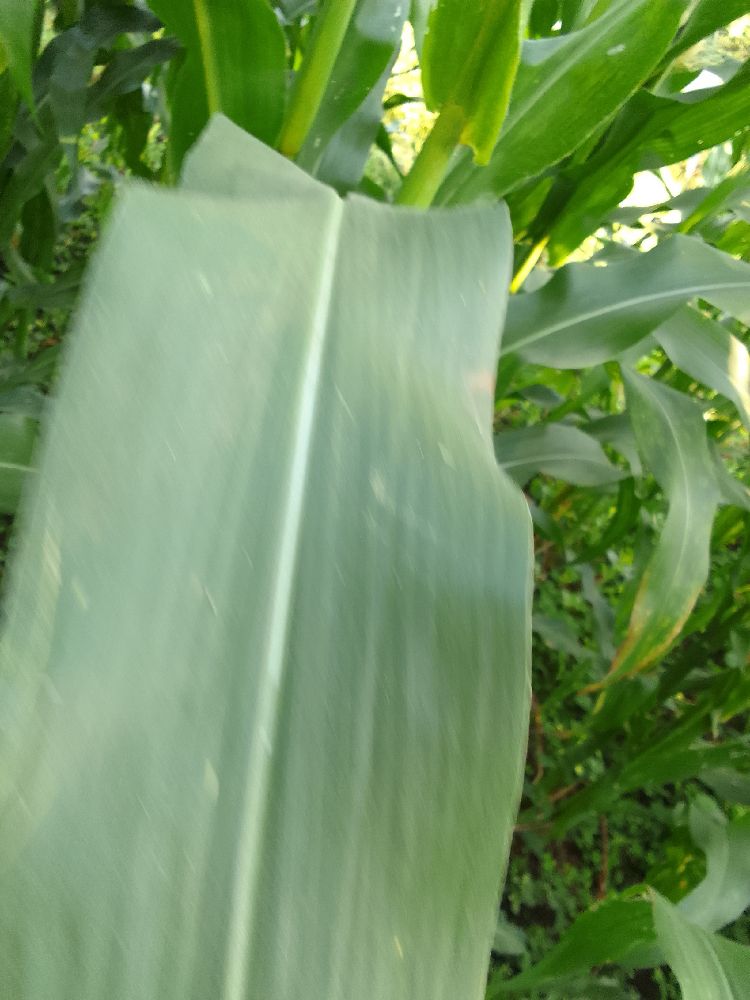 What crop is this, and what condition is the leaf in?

maize, healthy
